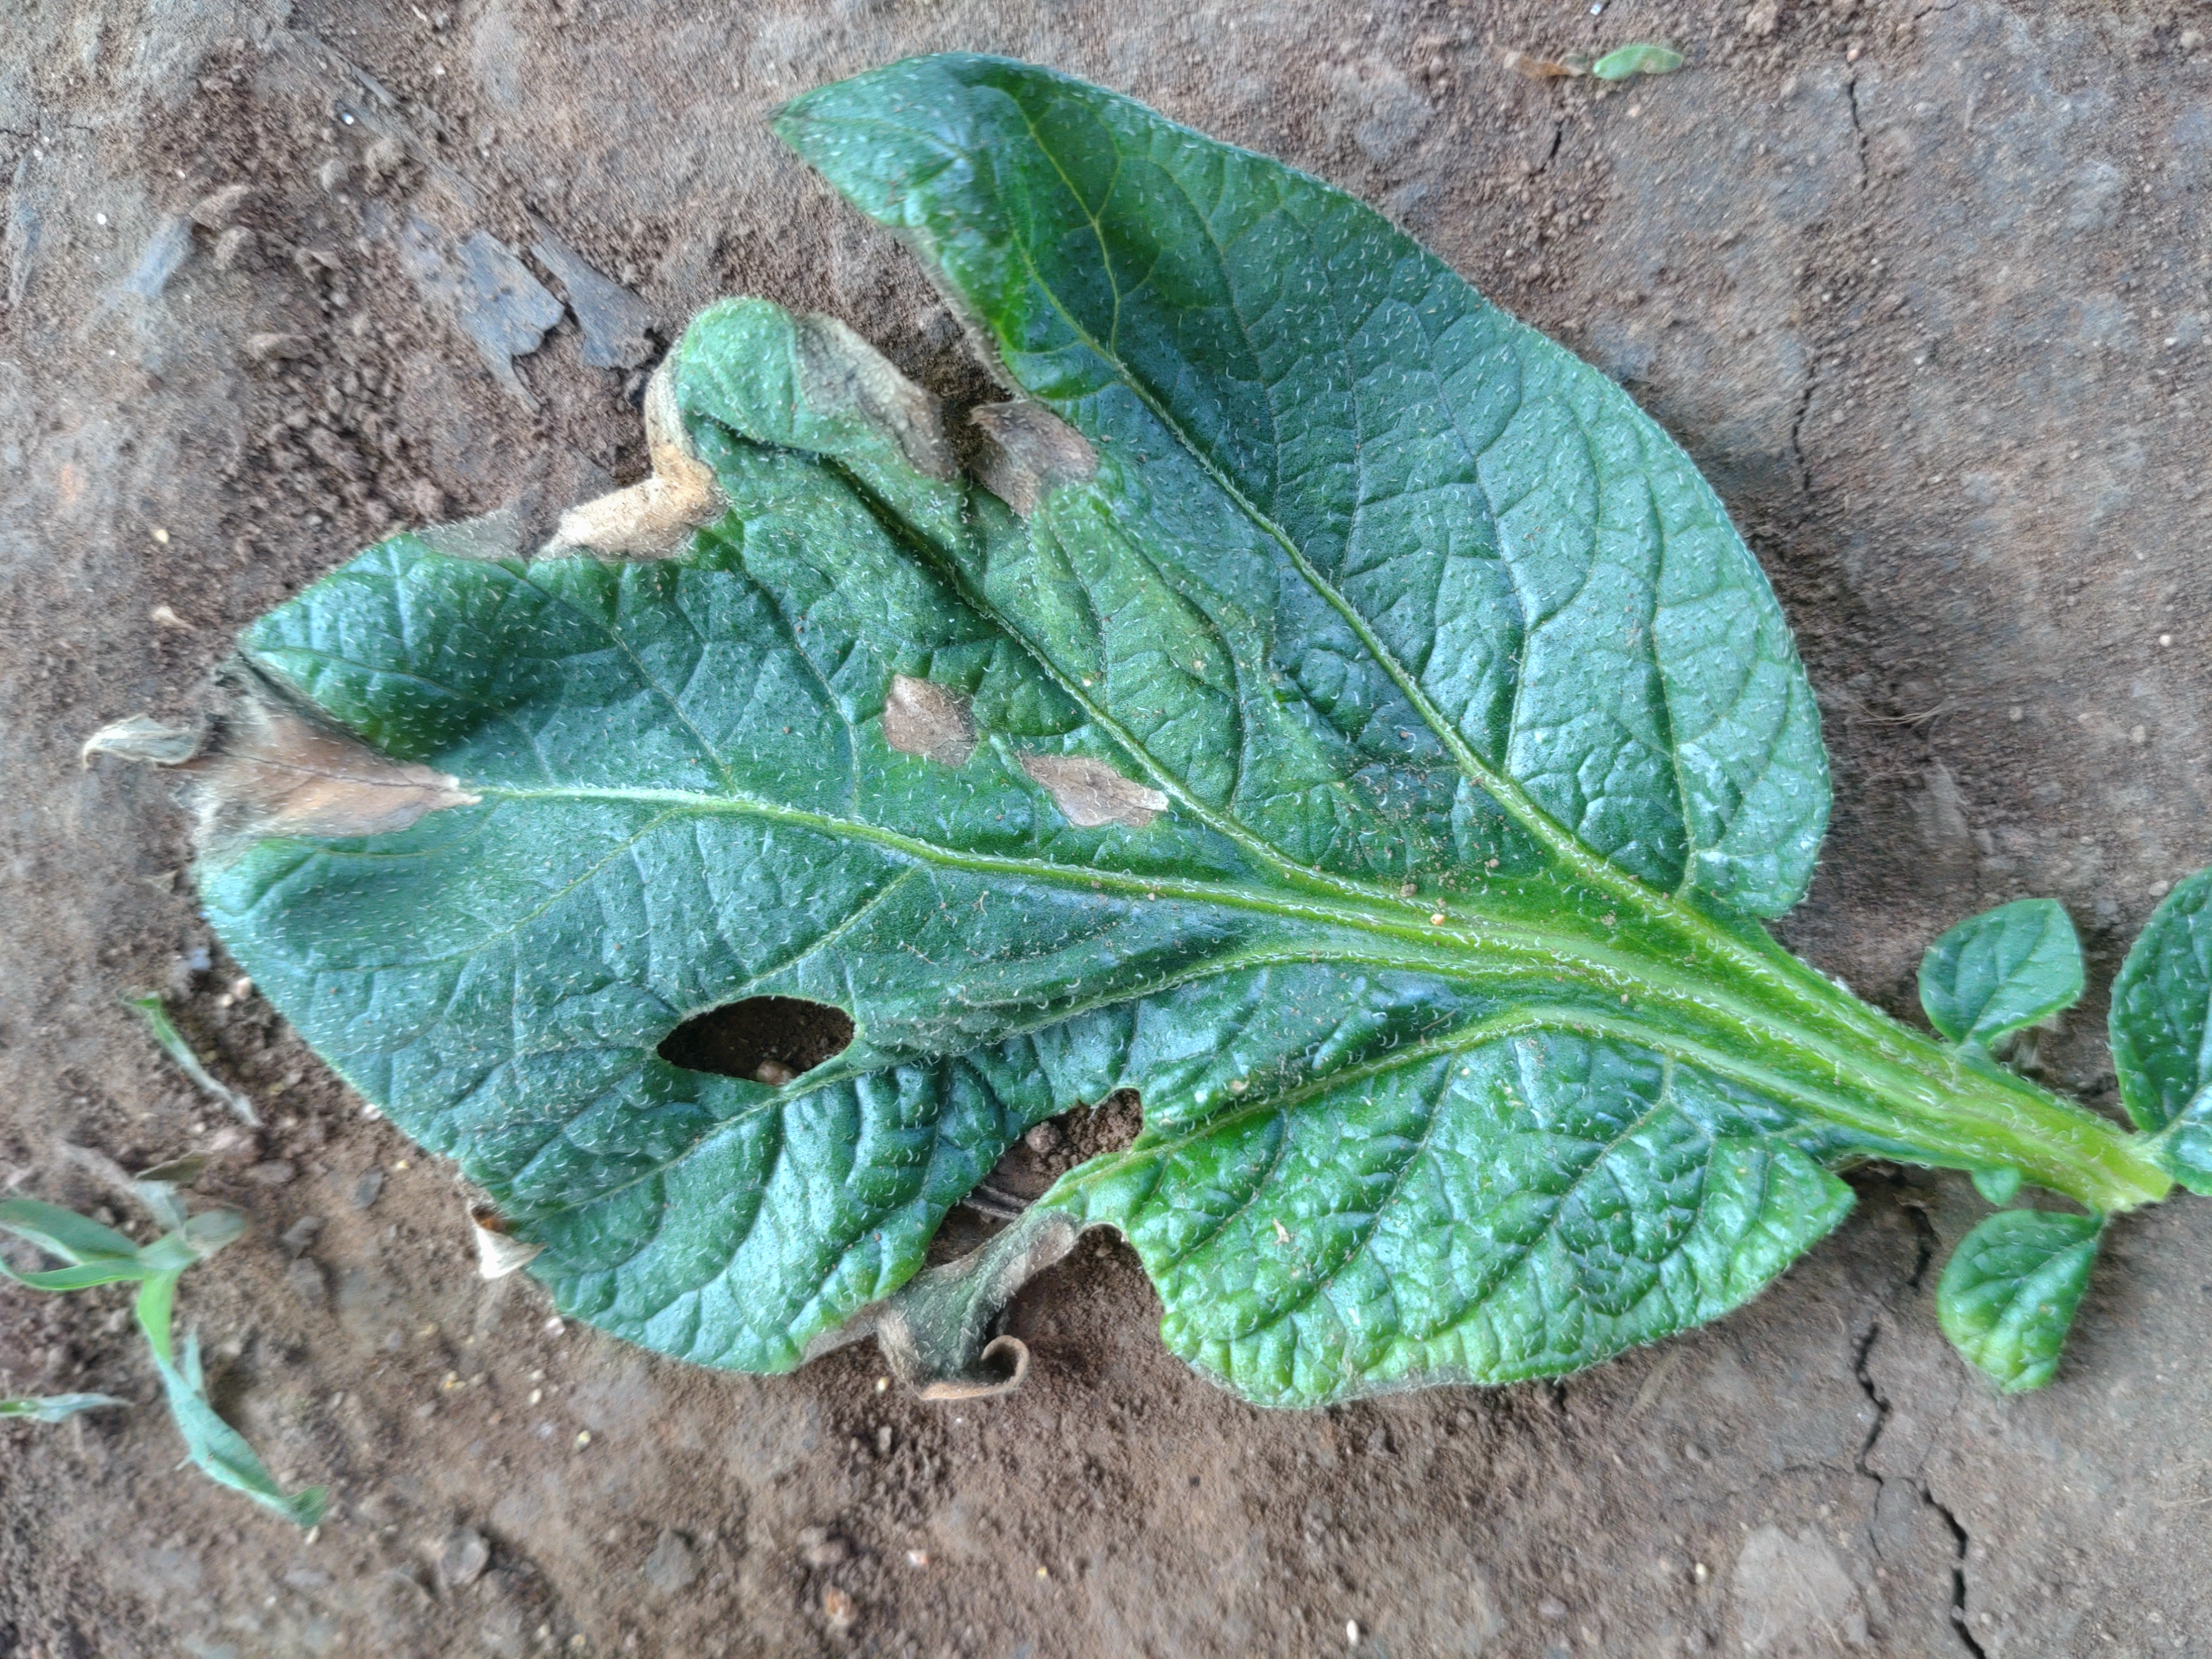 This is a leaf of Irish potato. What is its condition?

early blight
